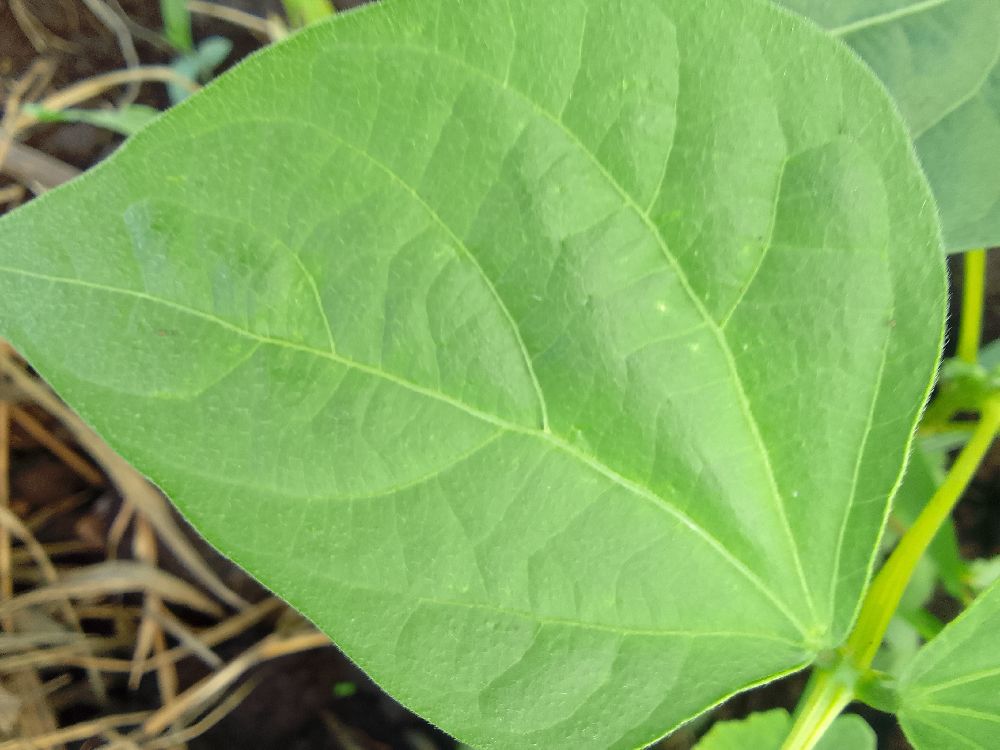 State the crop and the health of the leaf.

common bean, healthy
